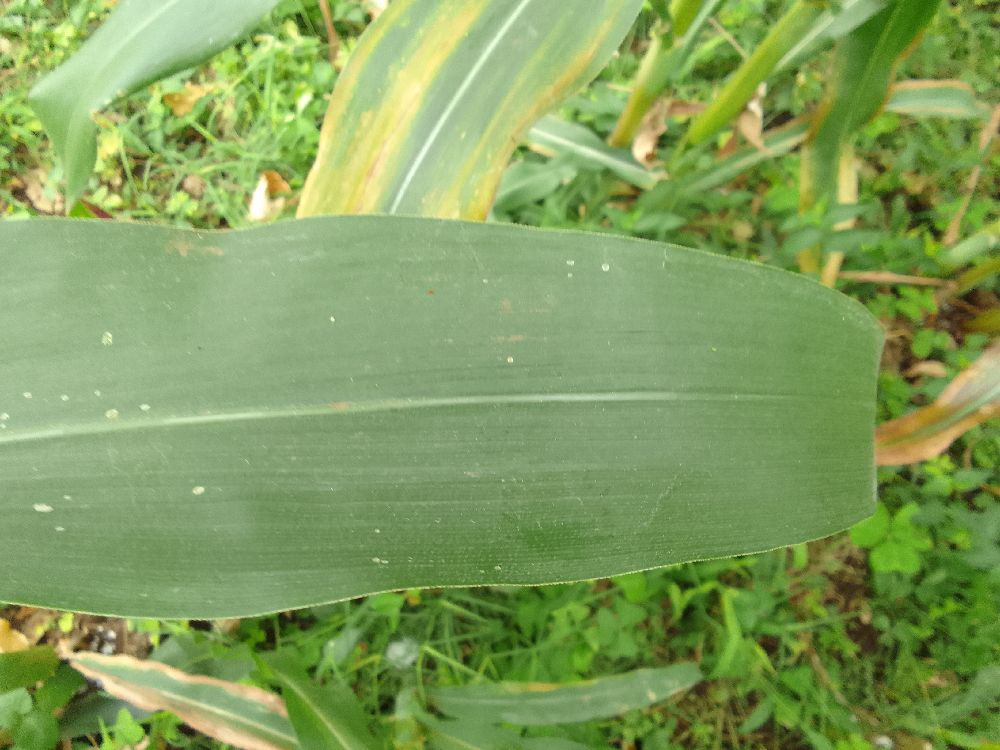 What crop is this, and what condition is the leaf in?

maize, healthy
